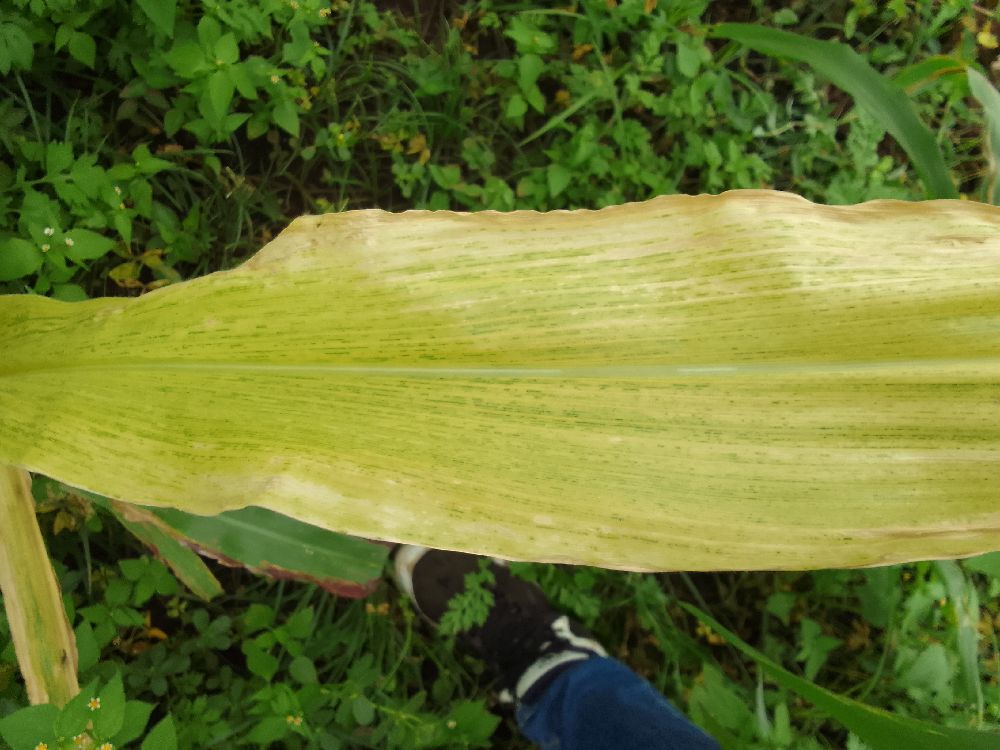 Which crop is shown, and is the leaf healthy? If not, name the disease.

maize, maize lethal necrosis
